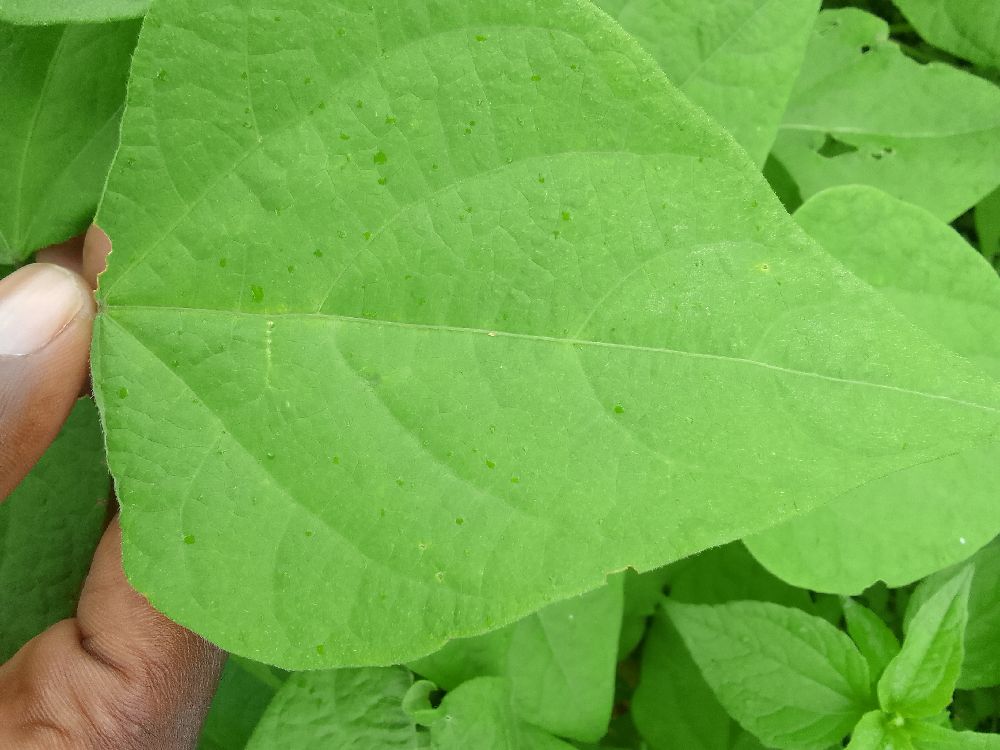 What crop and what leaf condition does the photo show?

common bean, healthy
